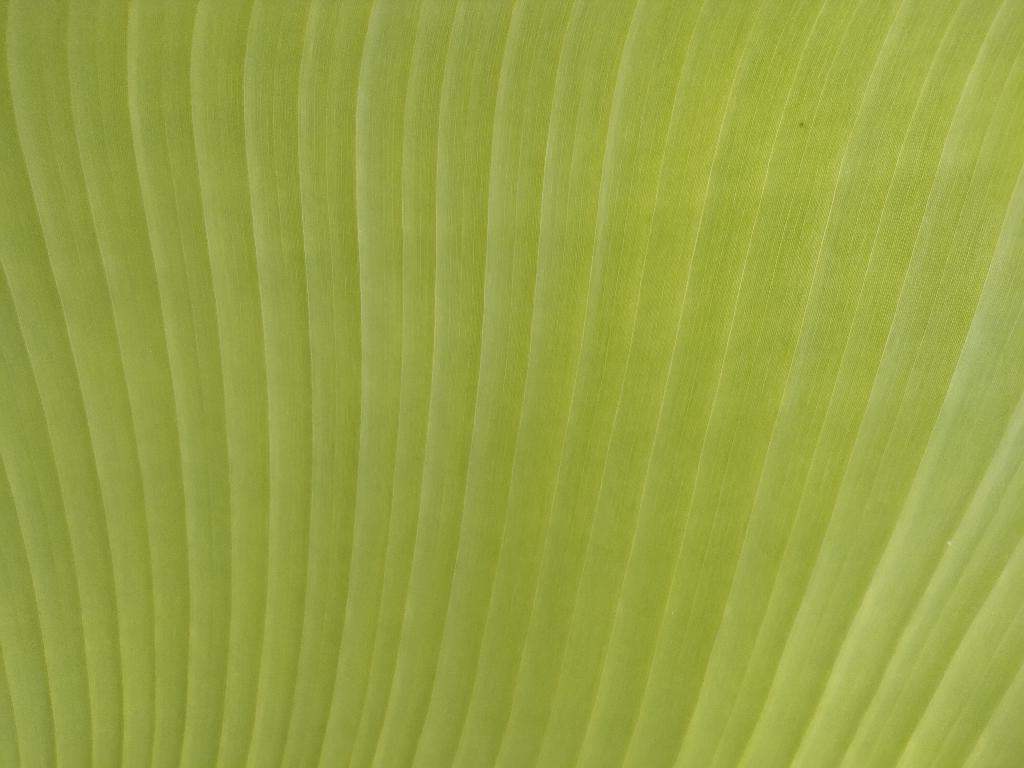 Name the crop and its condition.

banana, healthy
